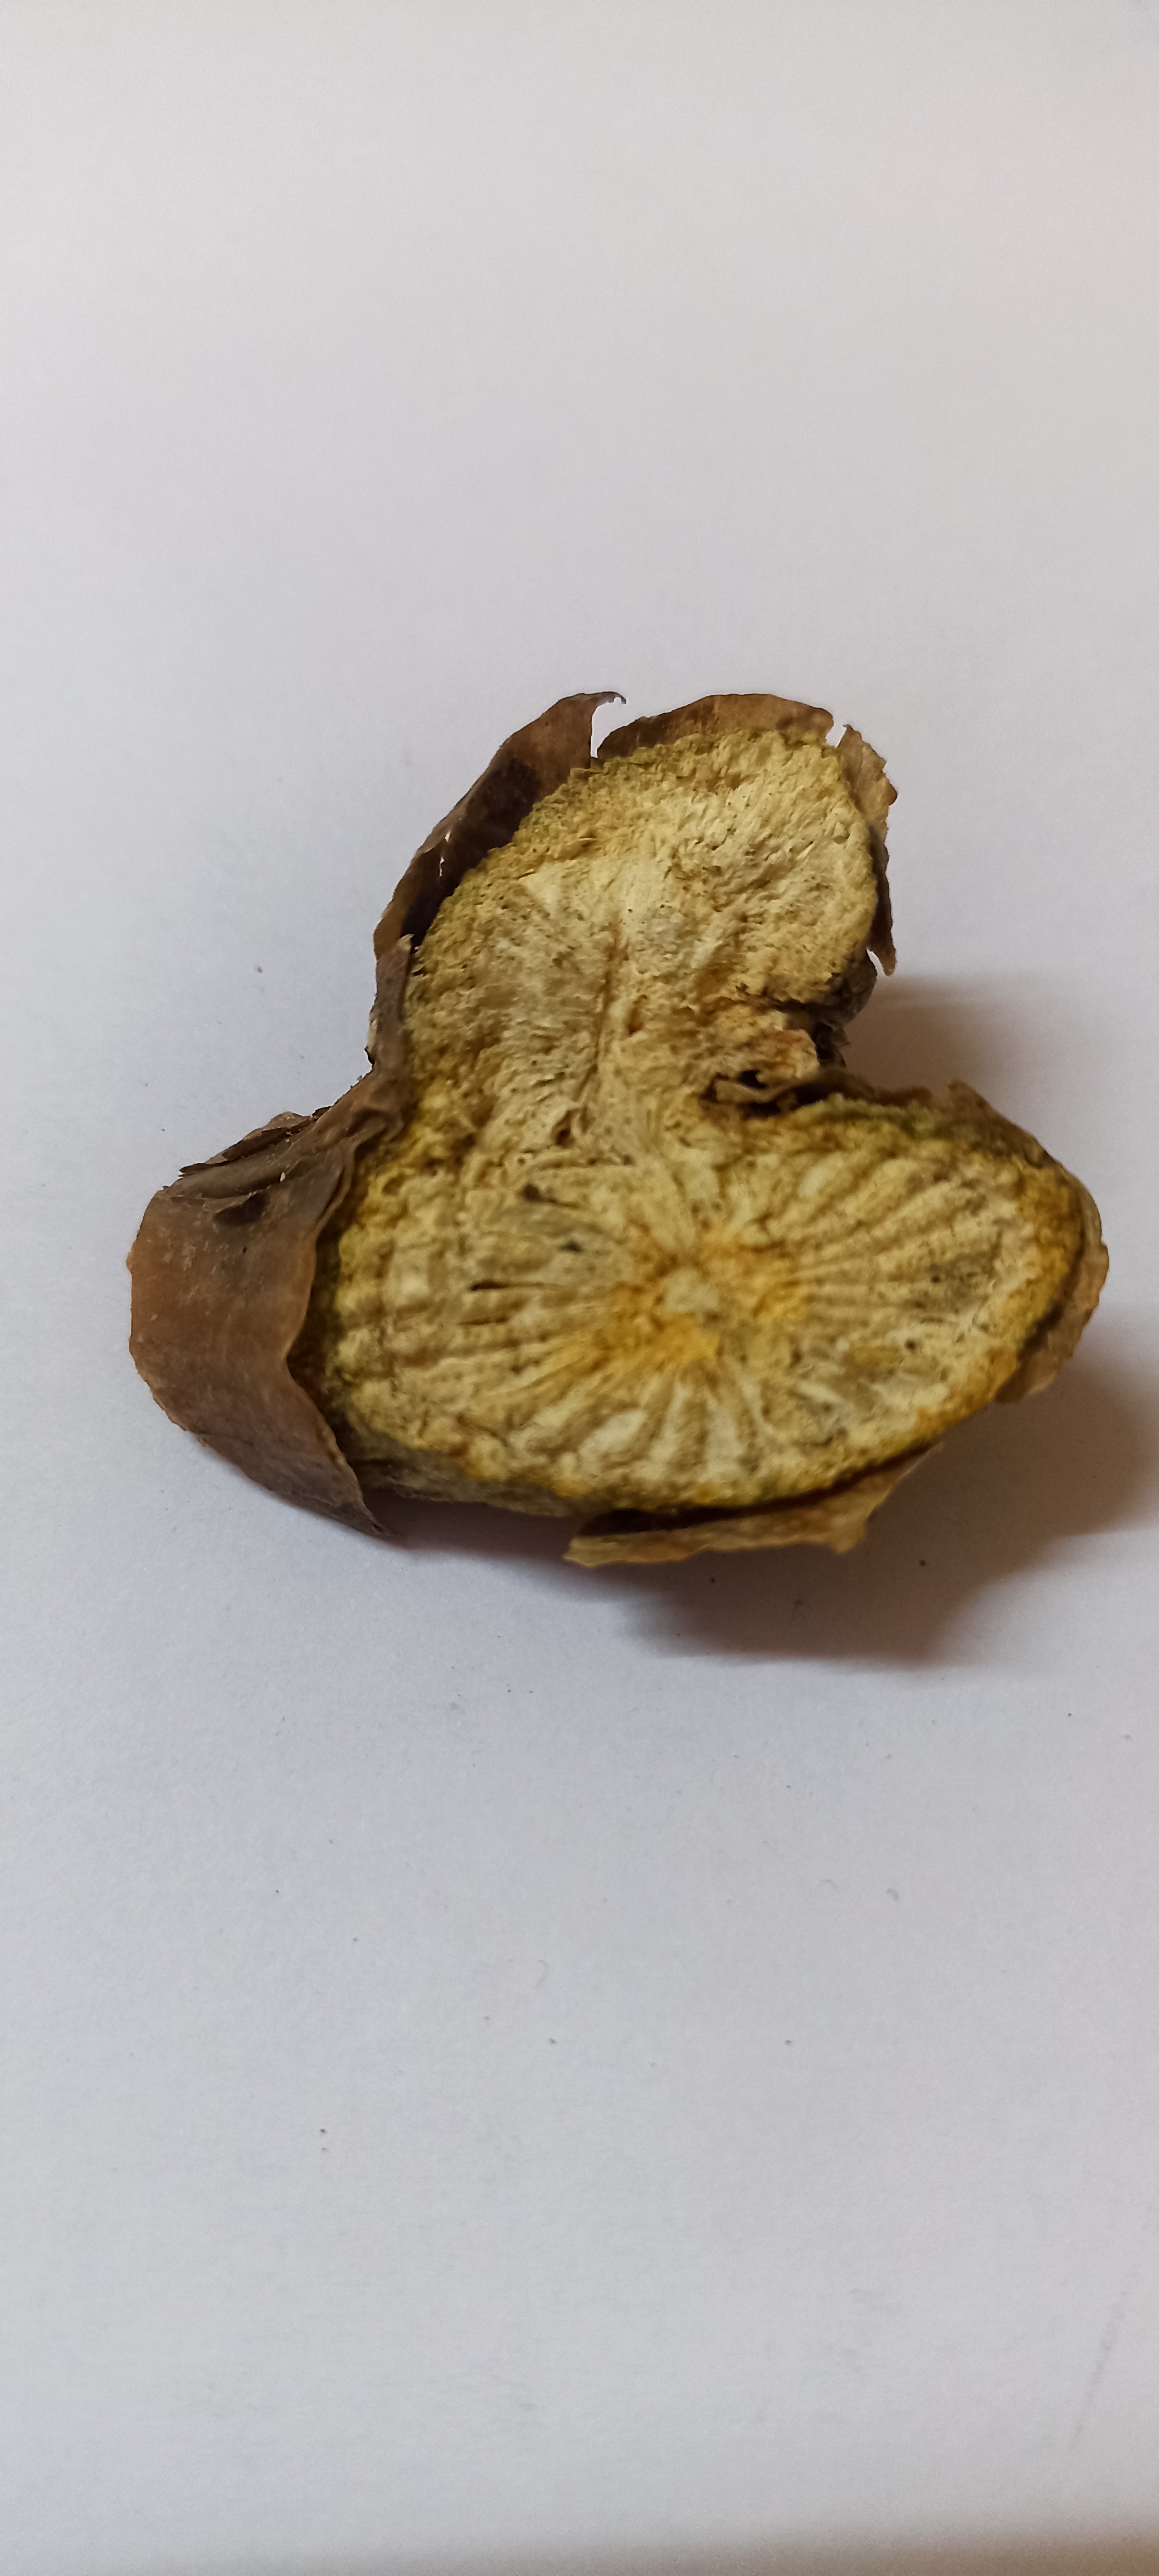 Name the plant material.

gulvel
